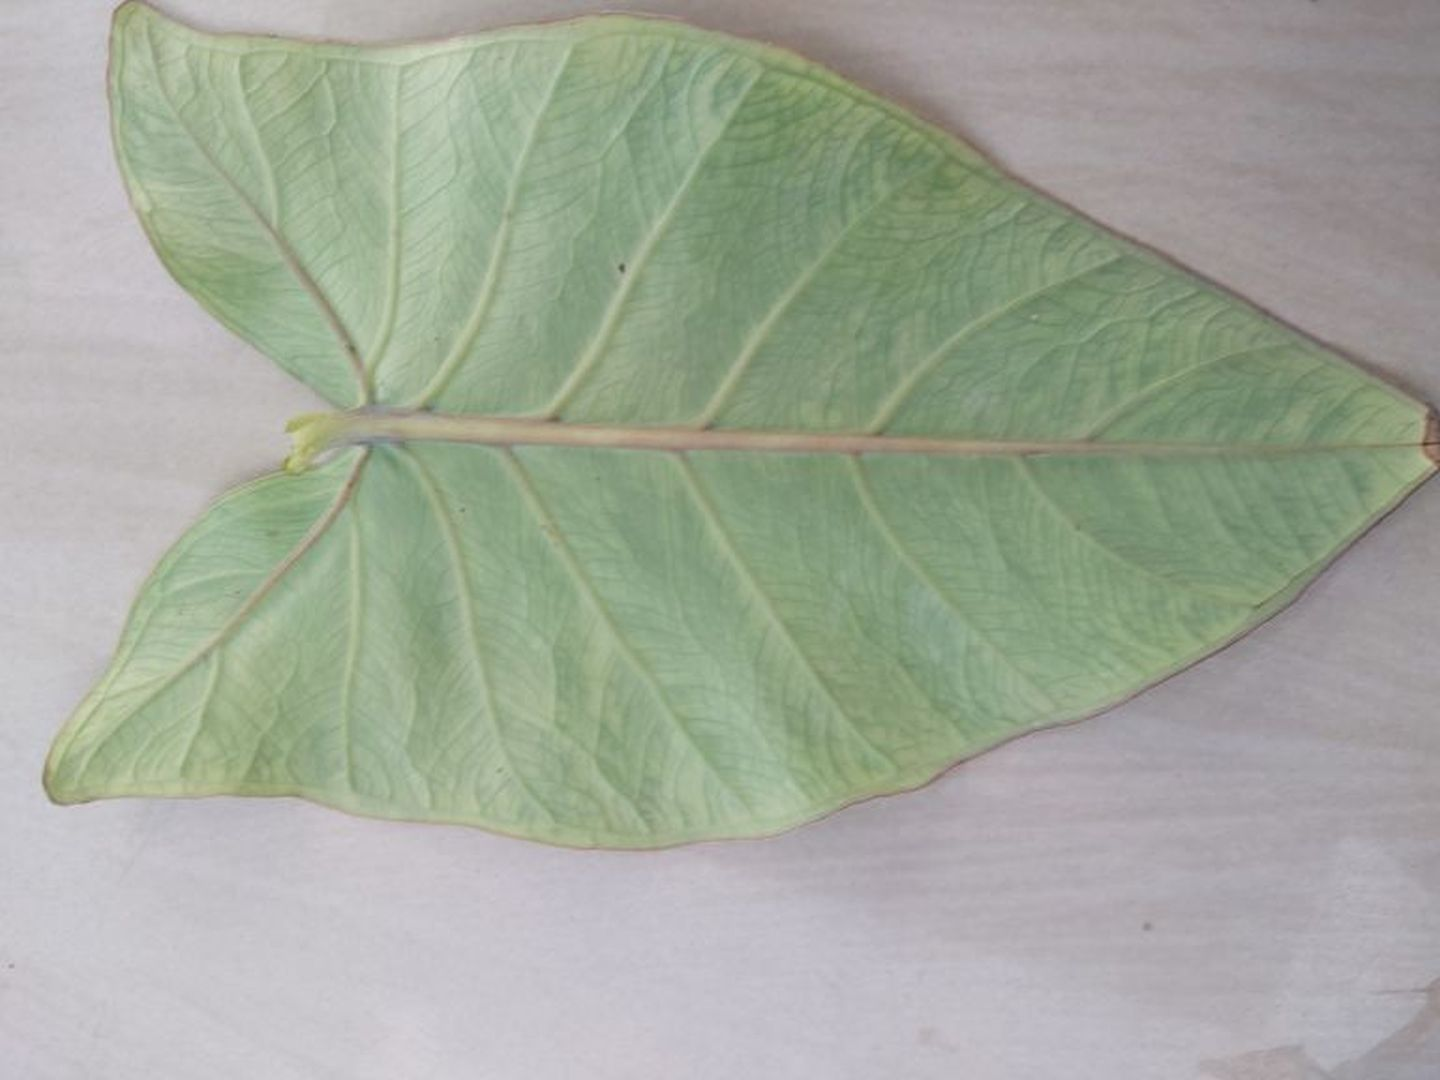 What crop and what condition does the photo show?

taro, mosaic
